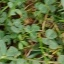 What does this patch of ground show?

unstructured weed
